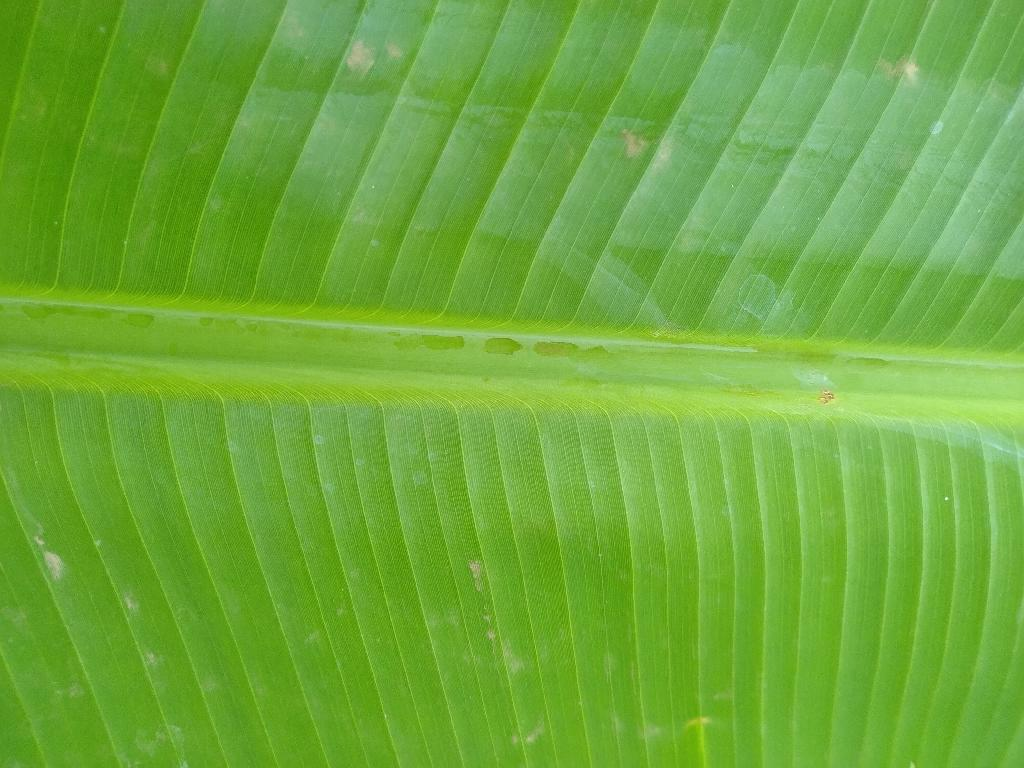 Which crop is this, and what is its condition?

banana, healthy
